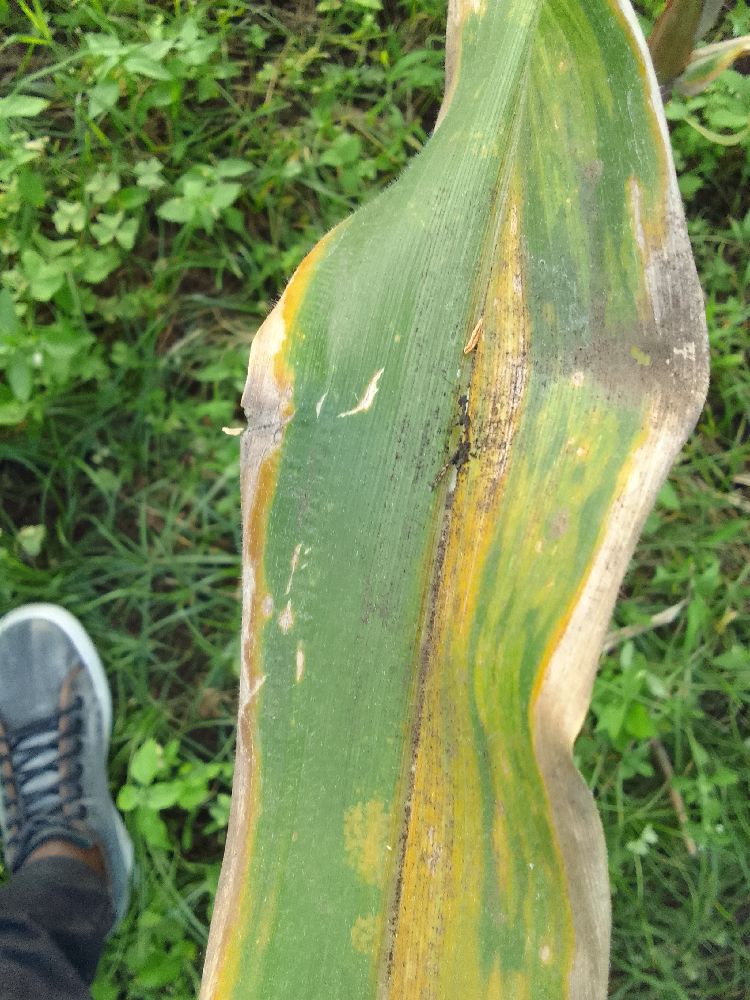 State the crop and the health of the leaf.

maize, maize lethal necrosis
